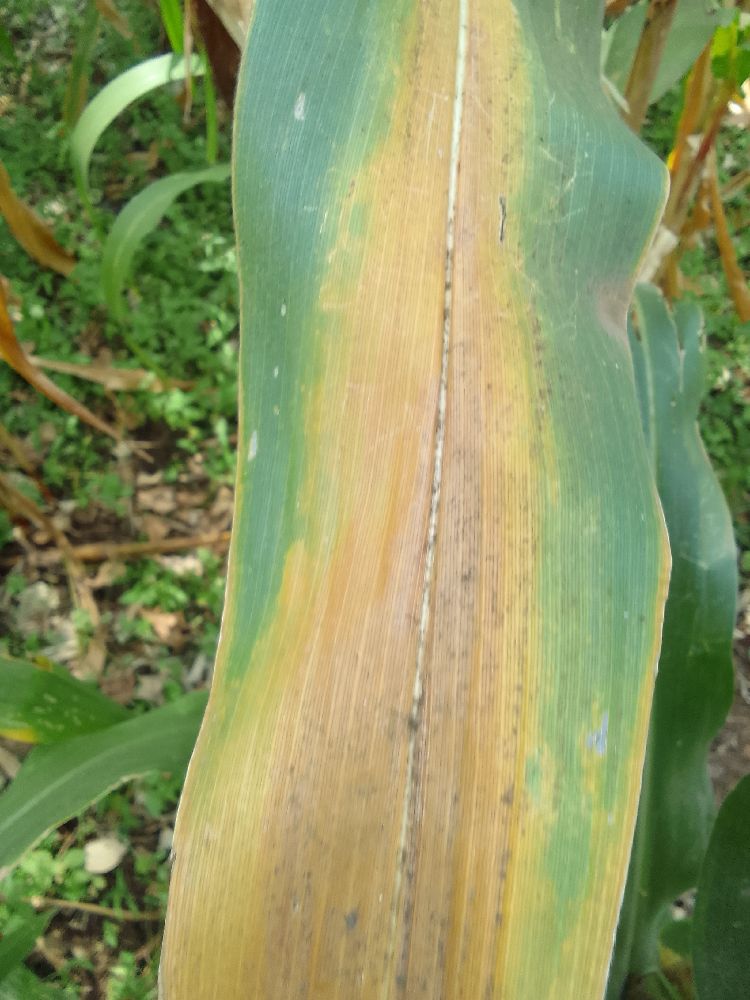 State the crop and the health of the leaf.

maize, maize lethal necrosis
